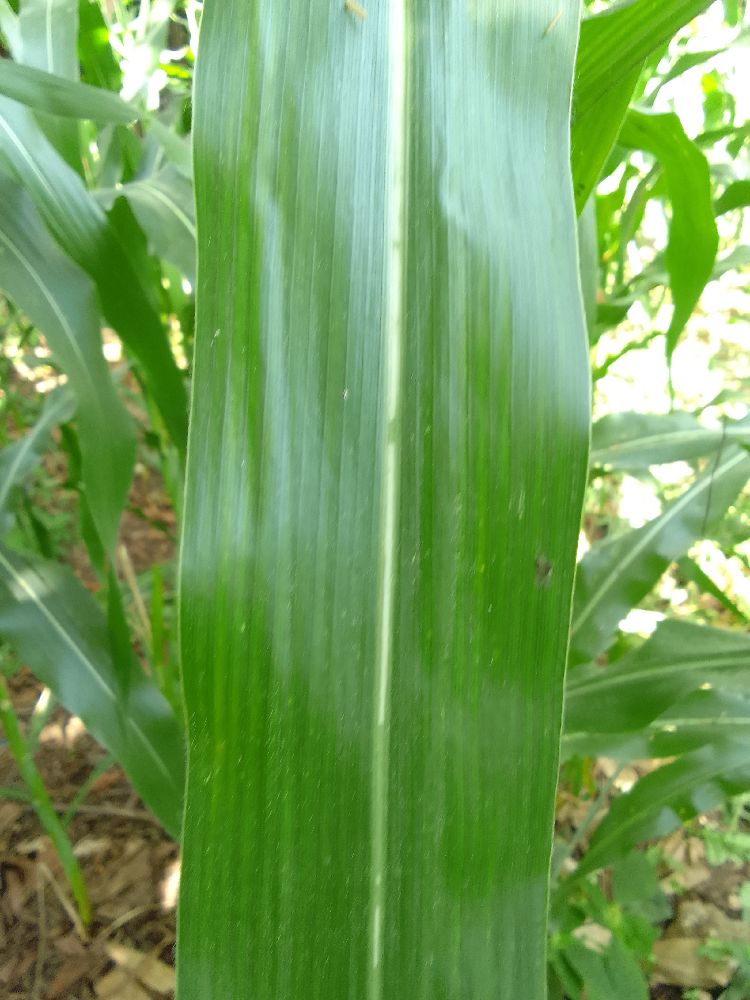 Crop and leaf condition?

maize, healthy
